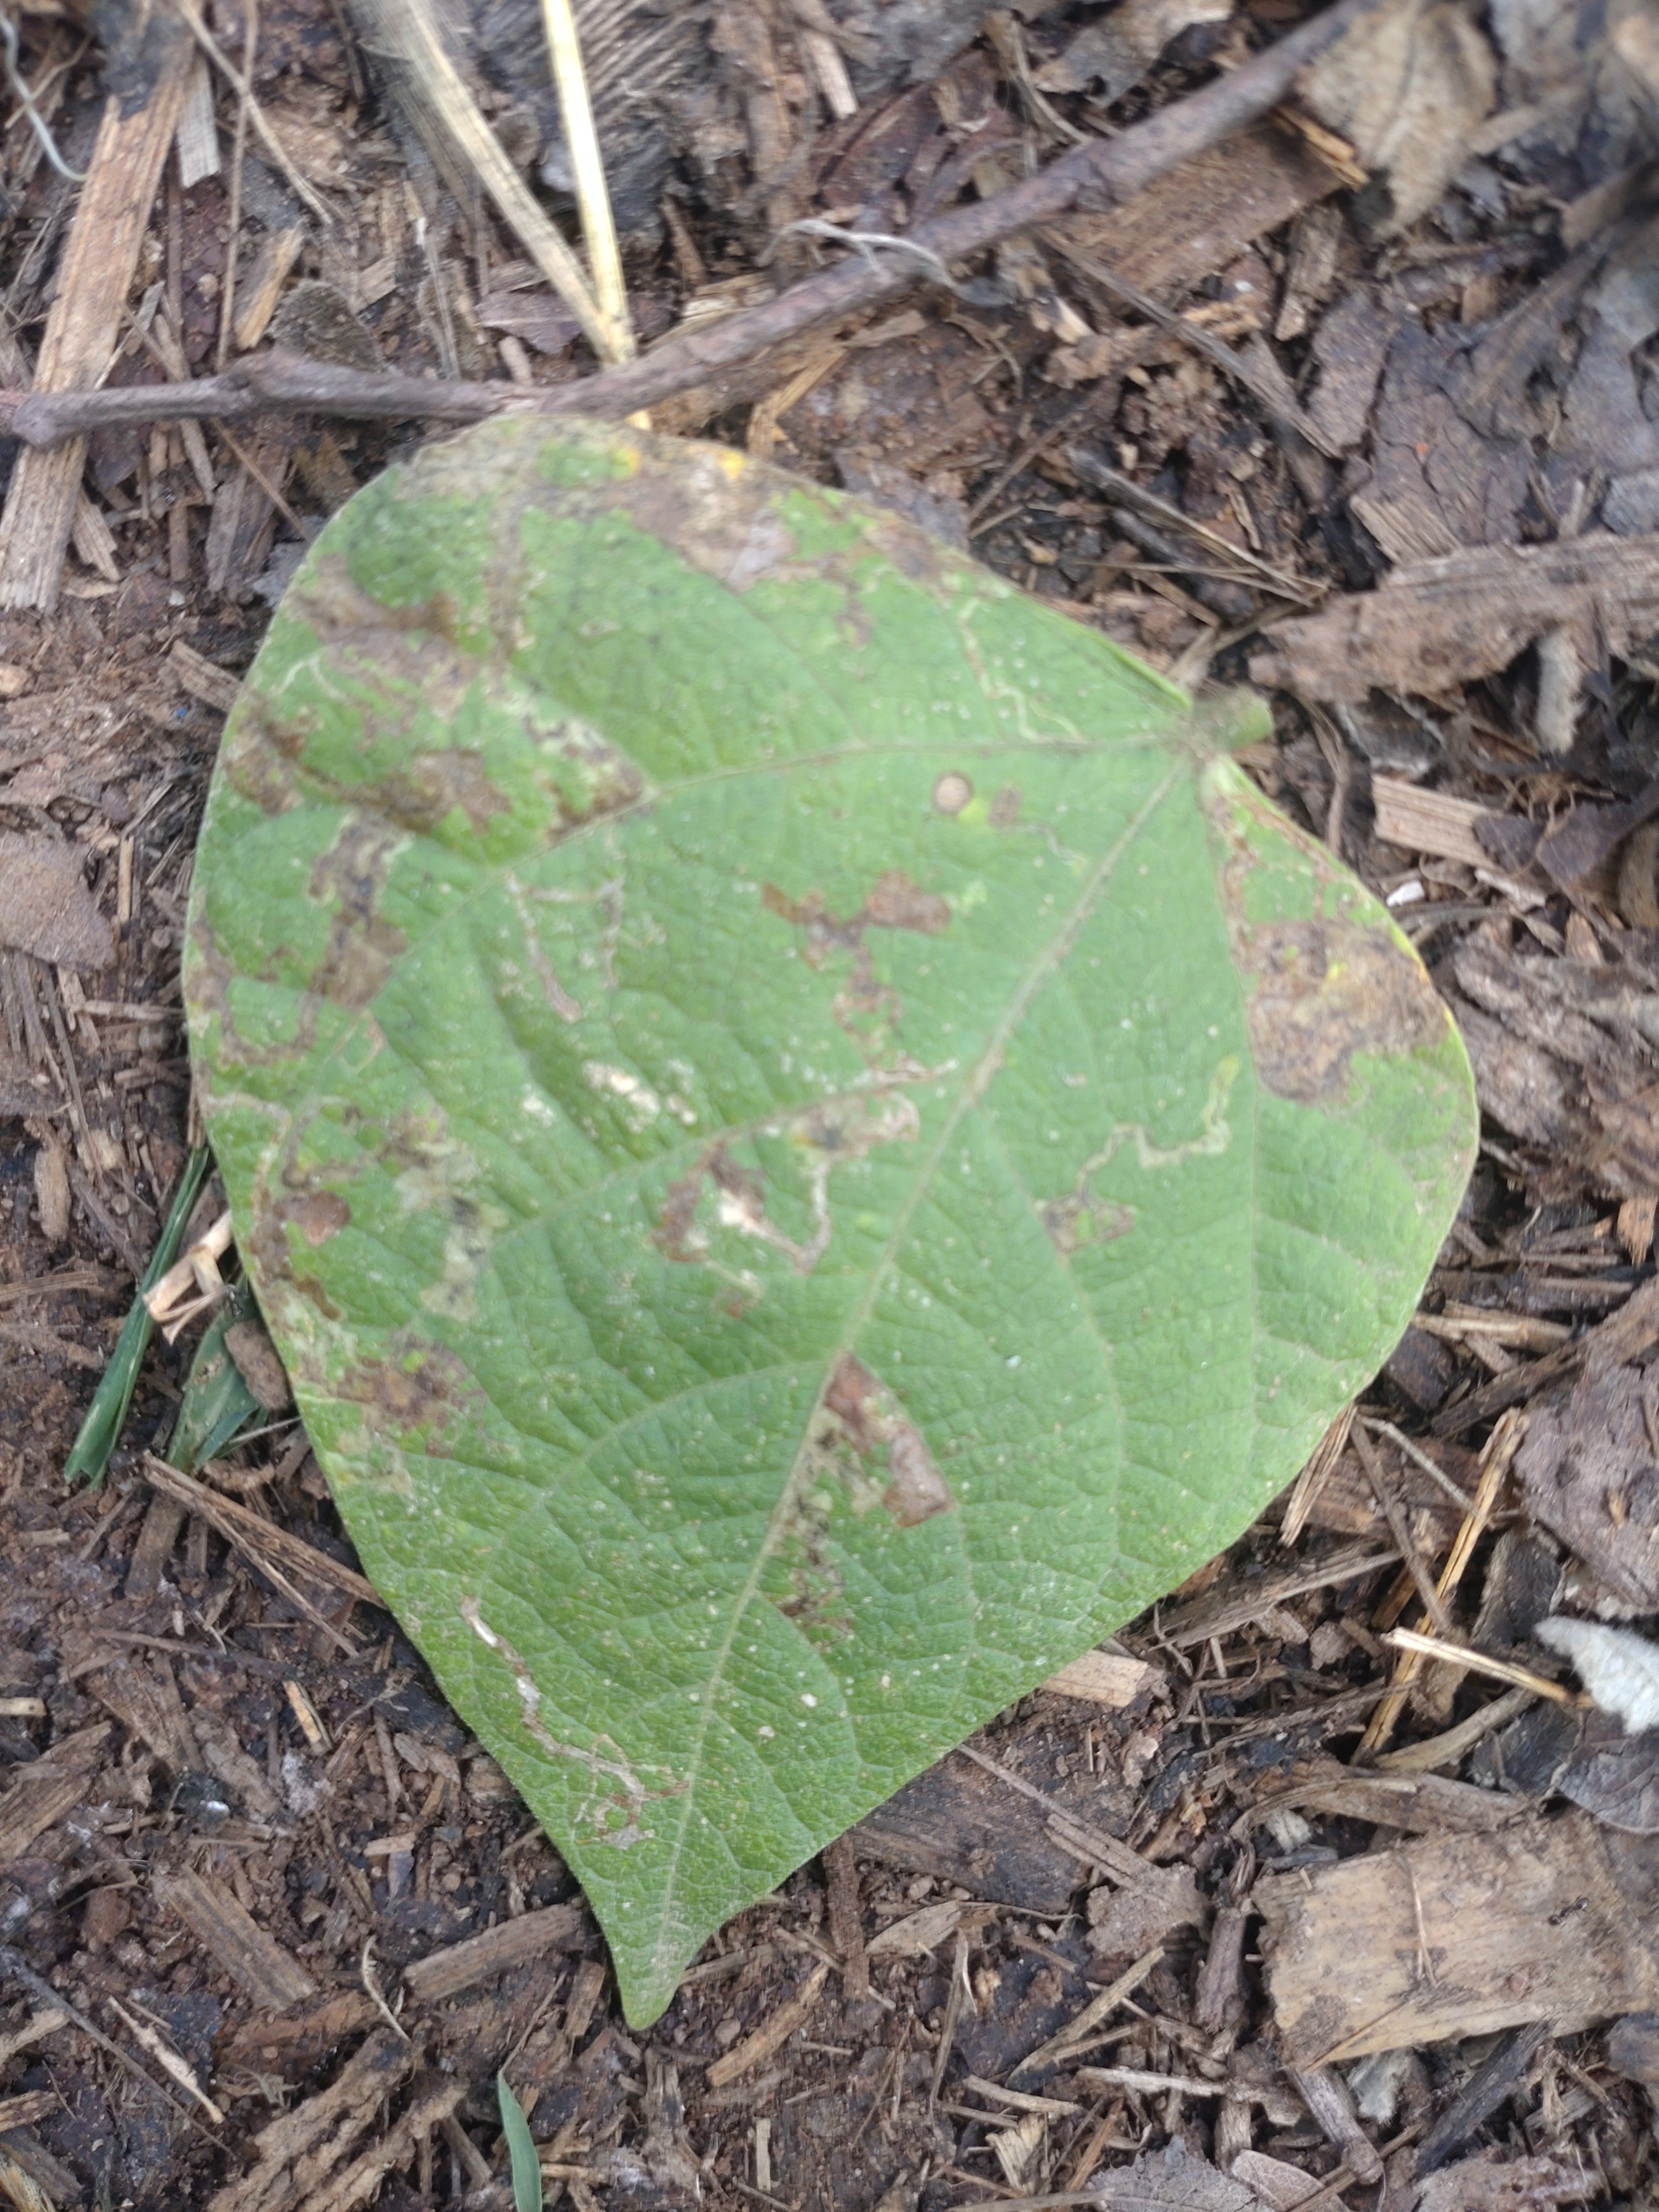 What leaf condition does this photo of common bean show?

anthracnose
